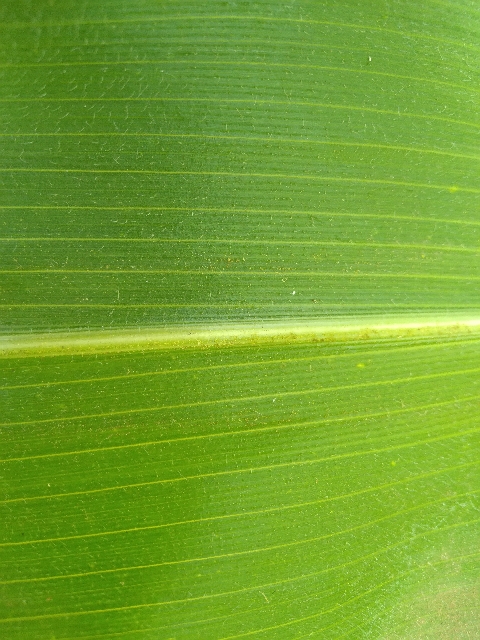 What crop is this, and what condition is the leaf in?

maize, healthy
